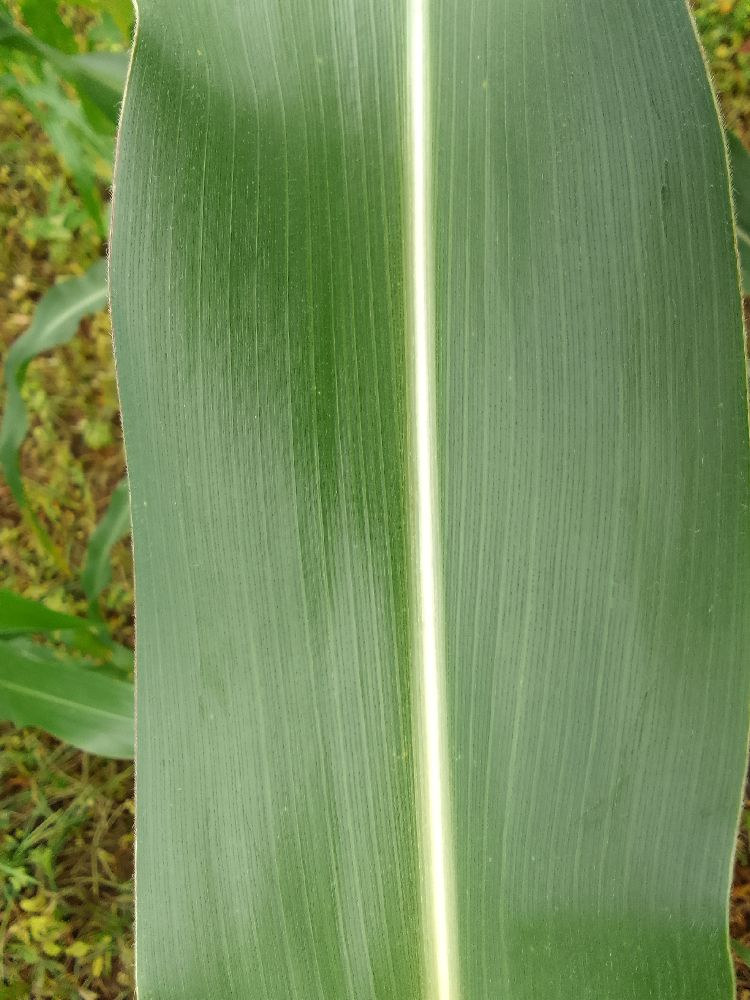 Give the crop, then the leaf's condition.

maize, healthy
